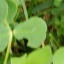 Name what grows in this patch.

unstructured weed
